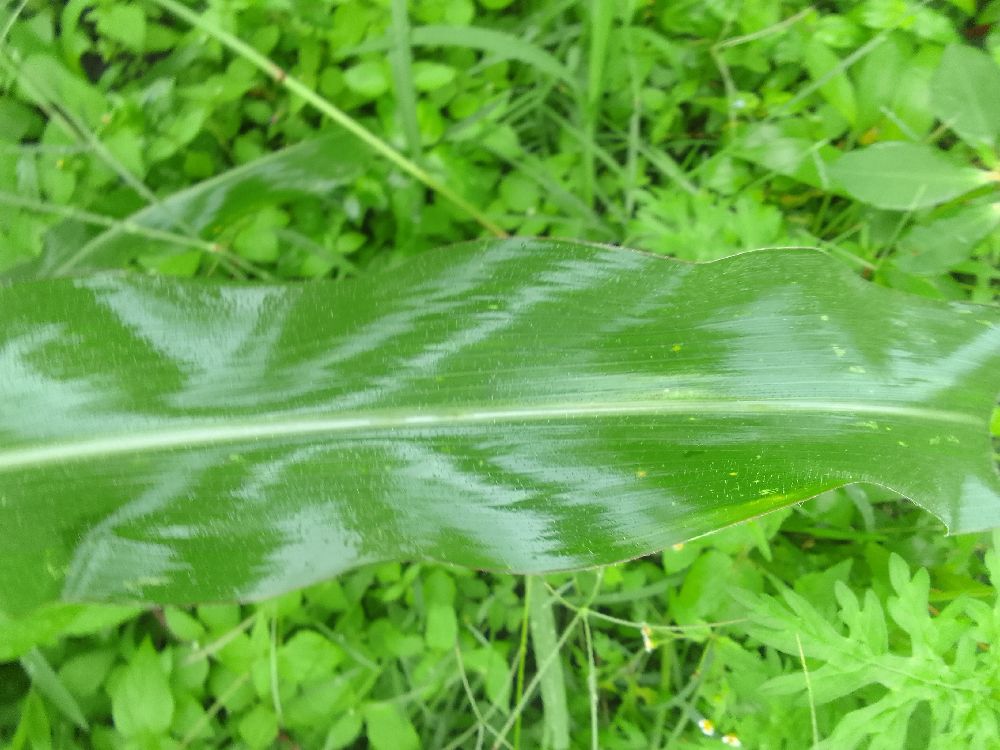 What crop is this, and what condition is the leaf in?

maize, healthy
